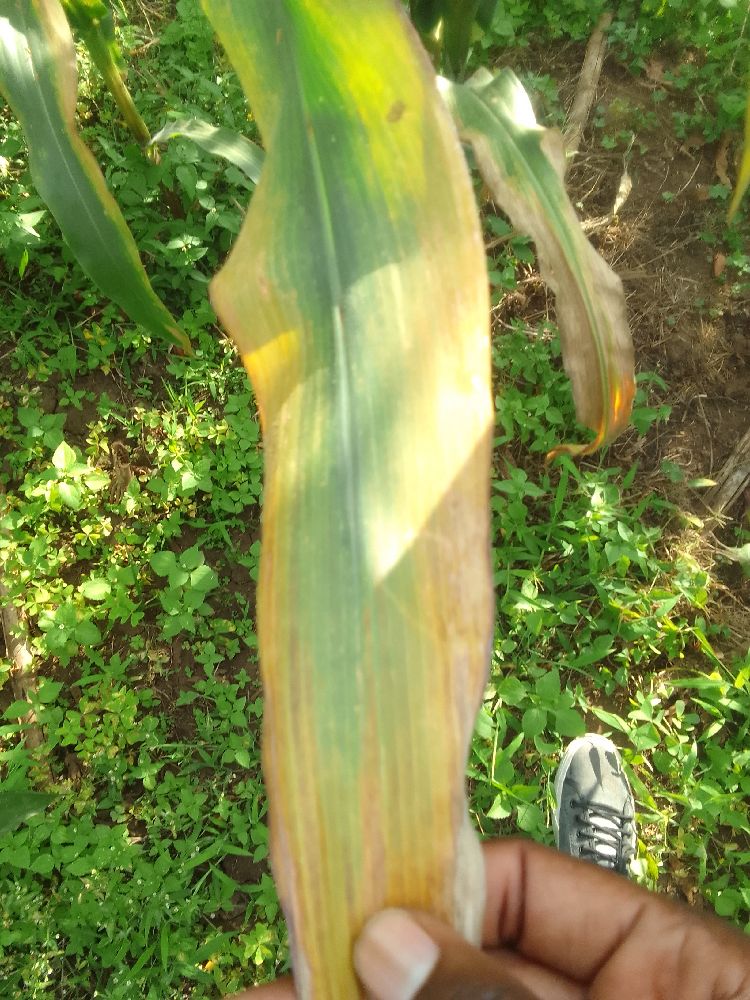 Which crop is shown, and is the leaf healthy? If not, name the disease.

maize, maize lethal necrosis
